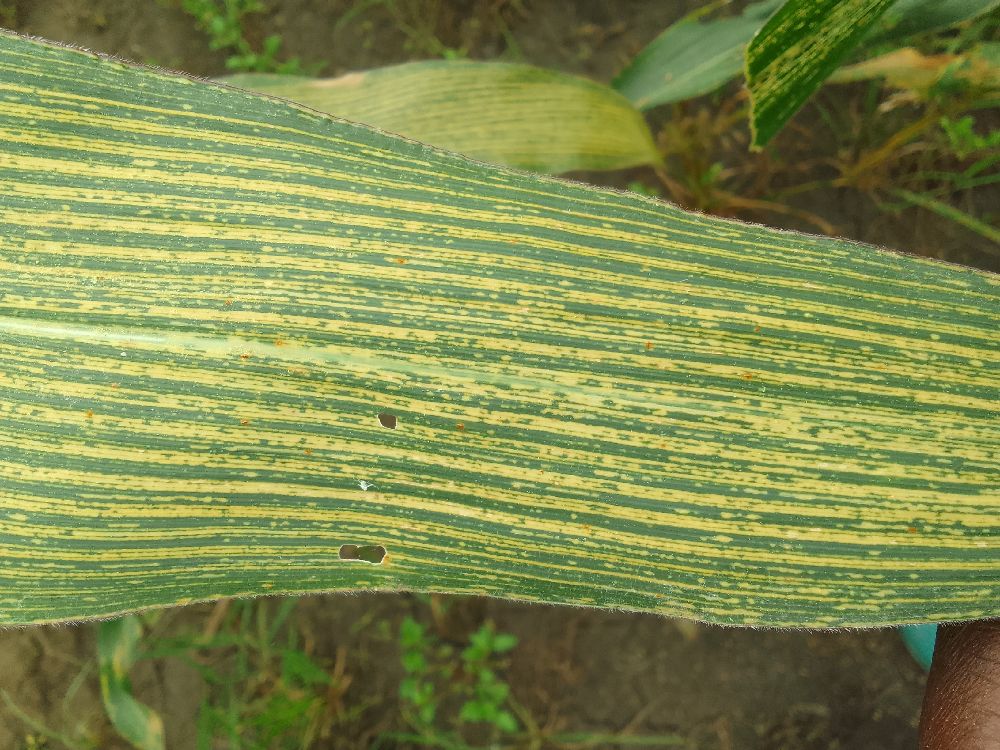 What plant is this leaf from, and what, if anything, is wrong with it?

maize, maize streak virus
